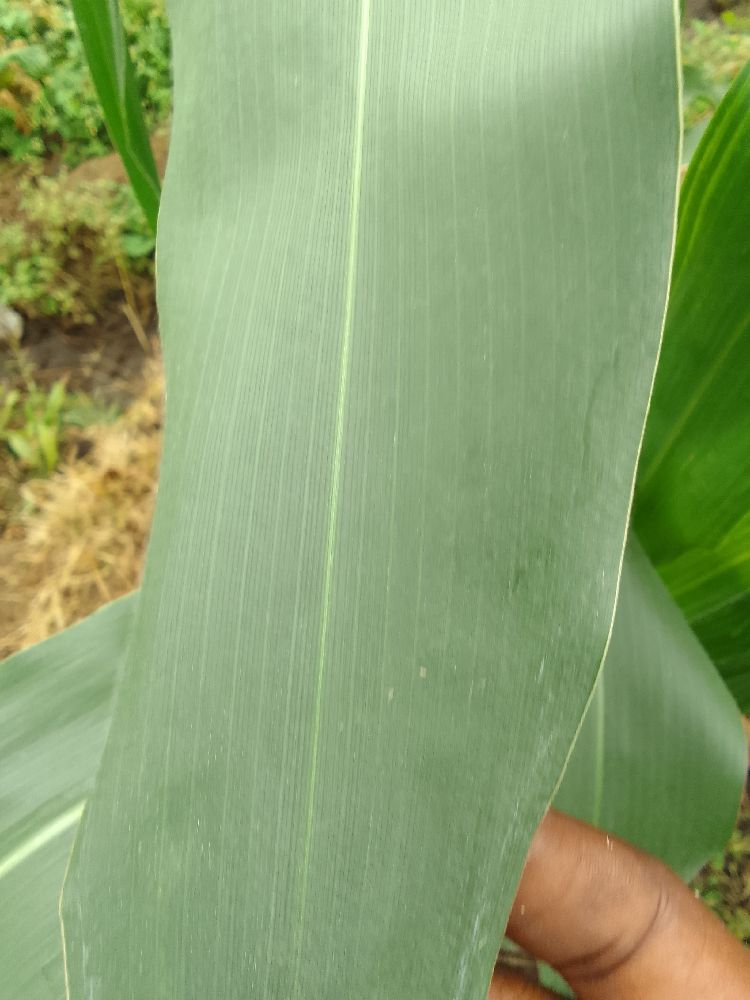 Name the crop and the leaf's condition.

maize, healthy
